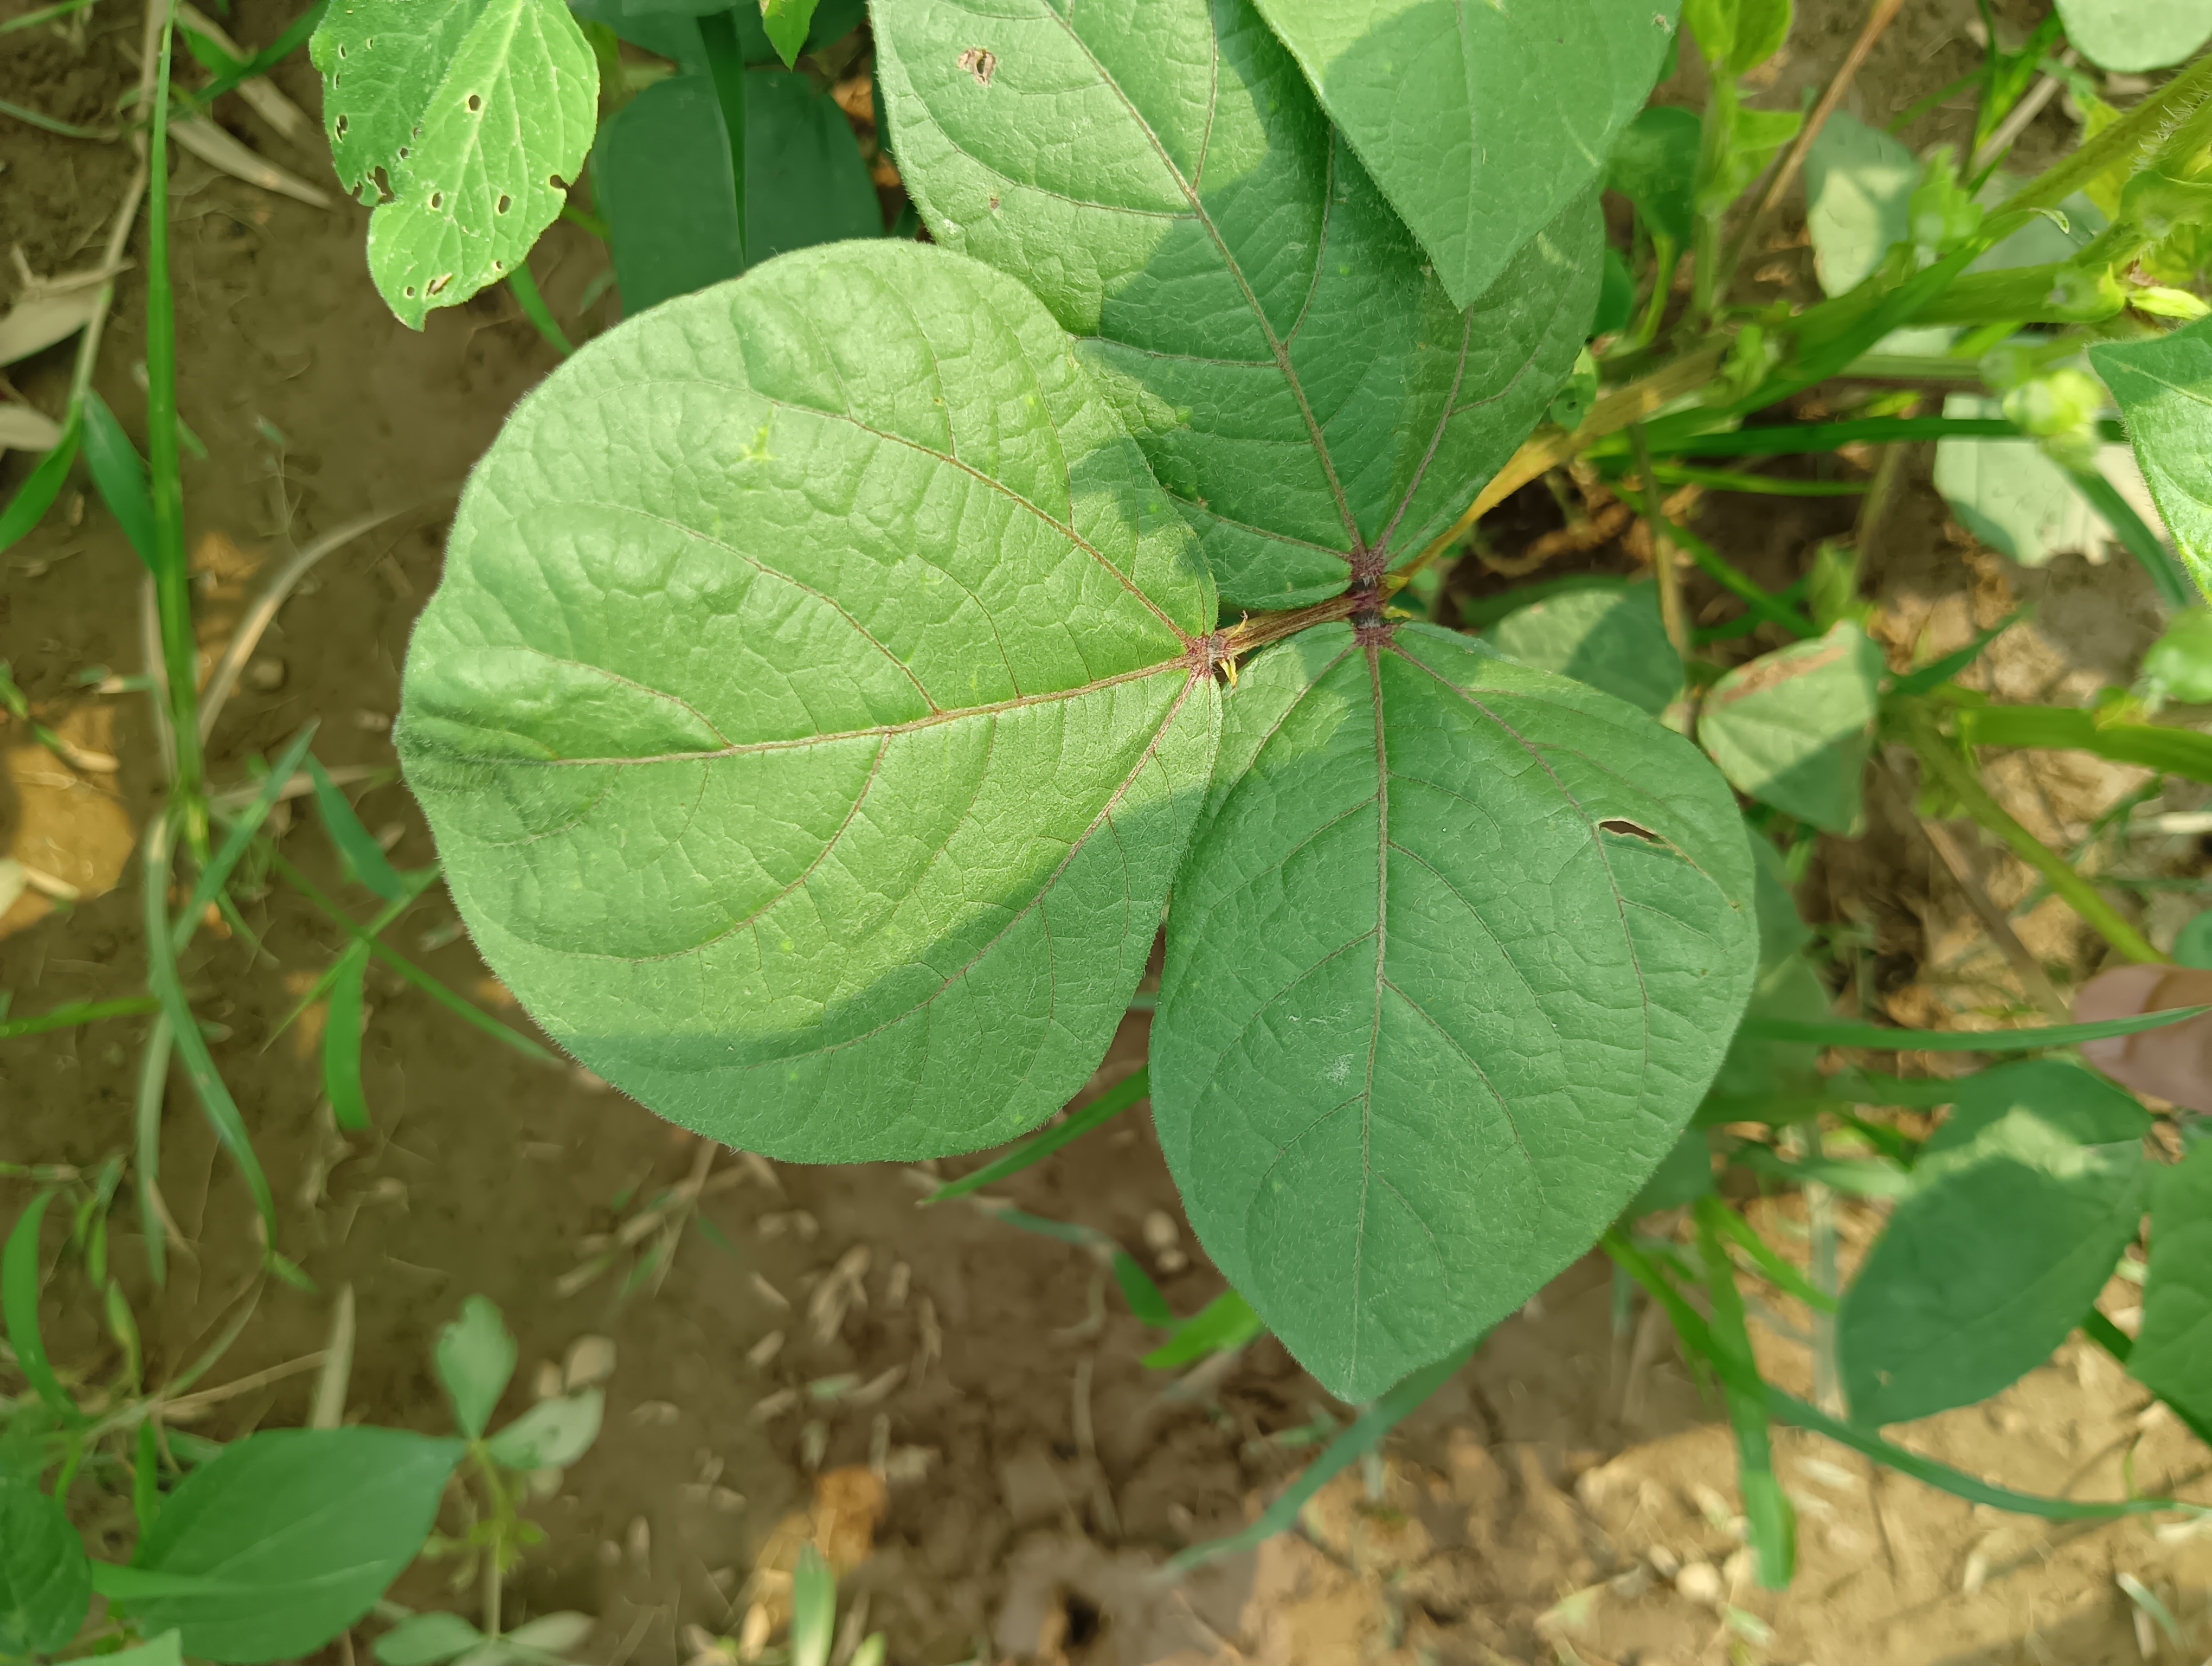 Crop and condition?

mungbean, healthy
